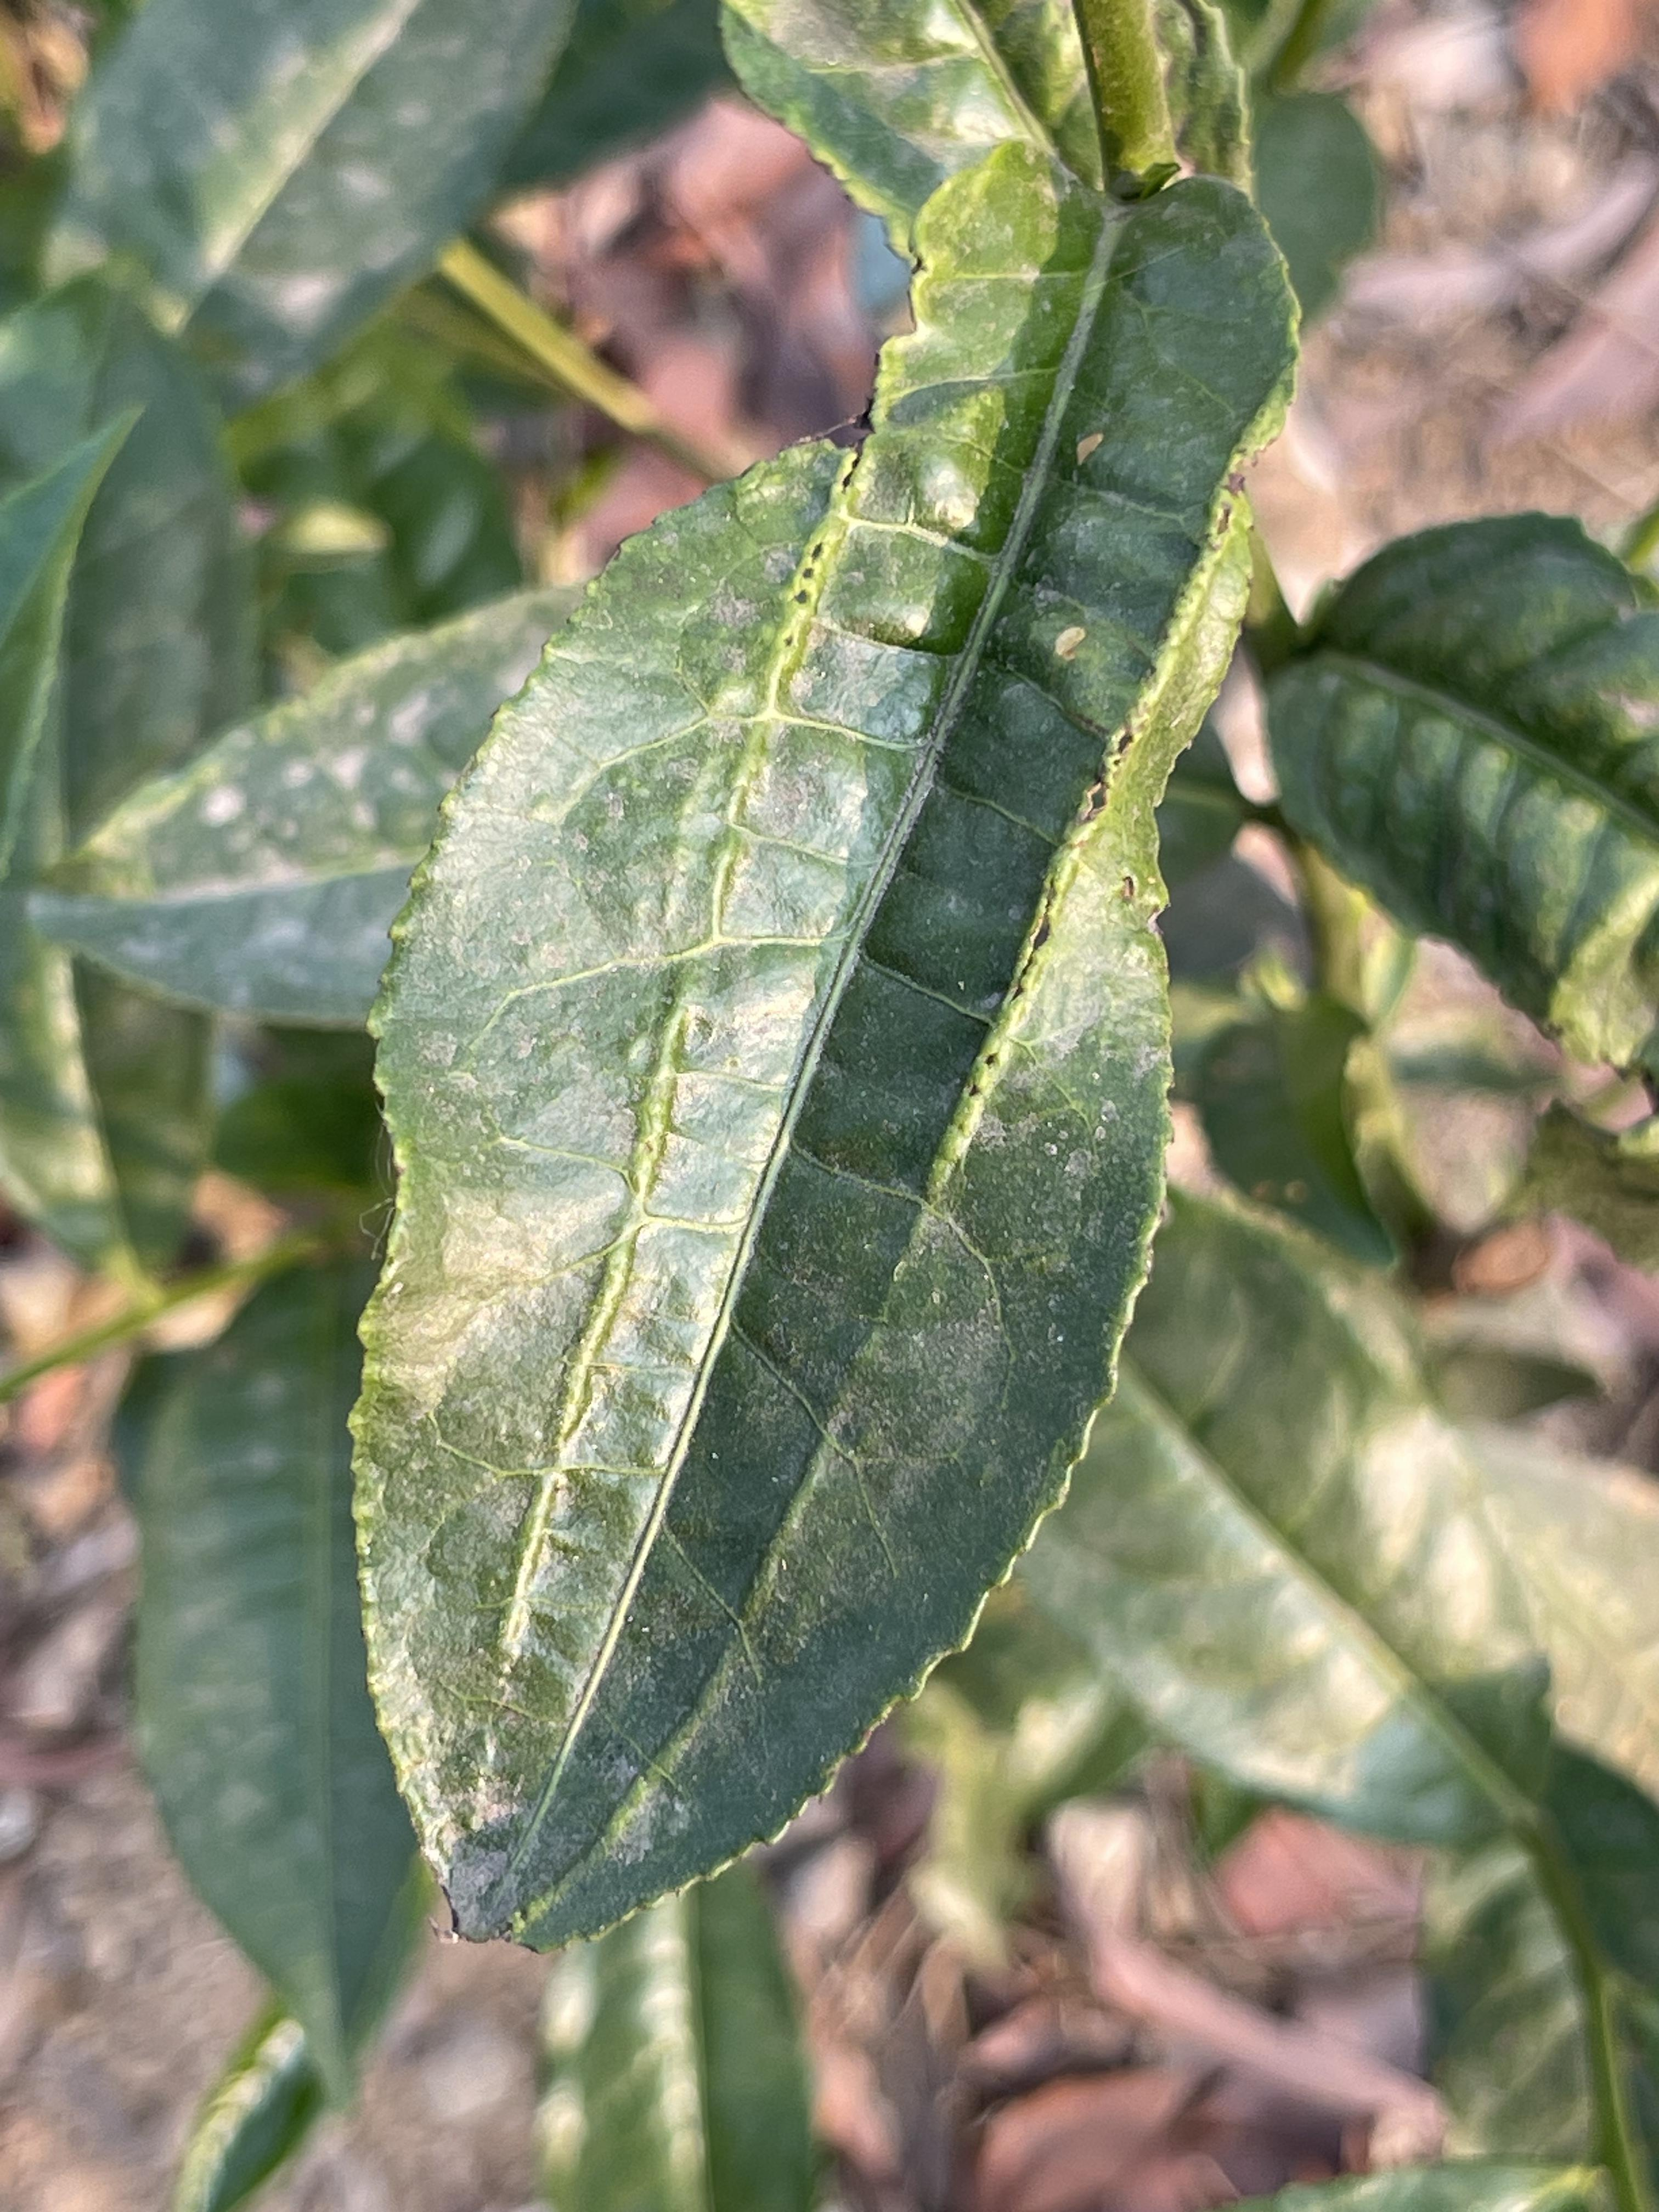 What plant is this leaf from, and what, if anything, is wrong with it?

tea, helopeltis
